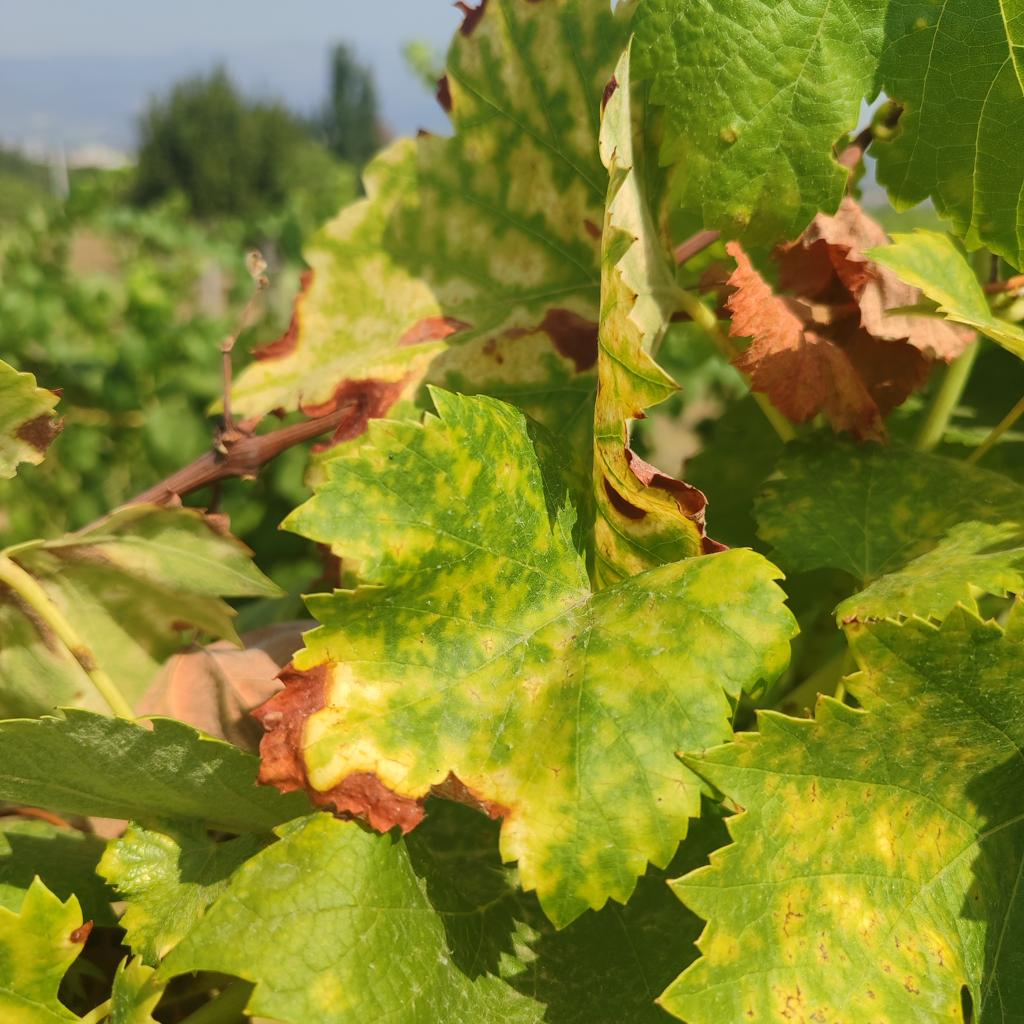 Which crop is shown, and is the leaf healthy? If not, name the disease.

grapevine, esca complex
